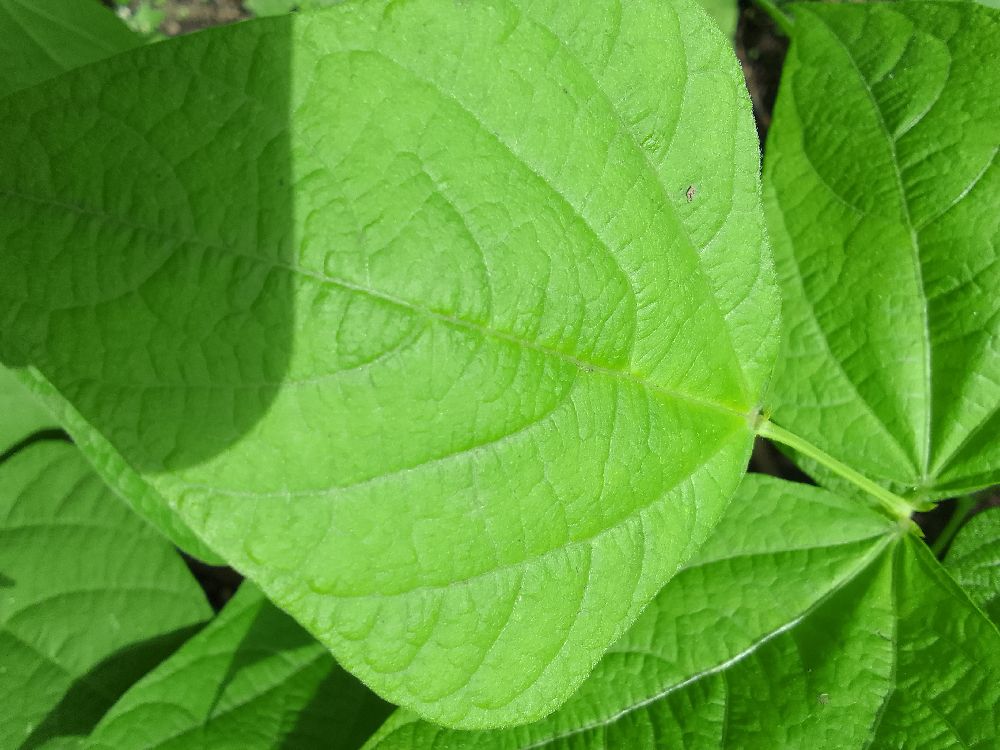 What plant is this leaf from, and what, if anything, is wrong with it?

common bean, healthy
